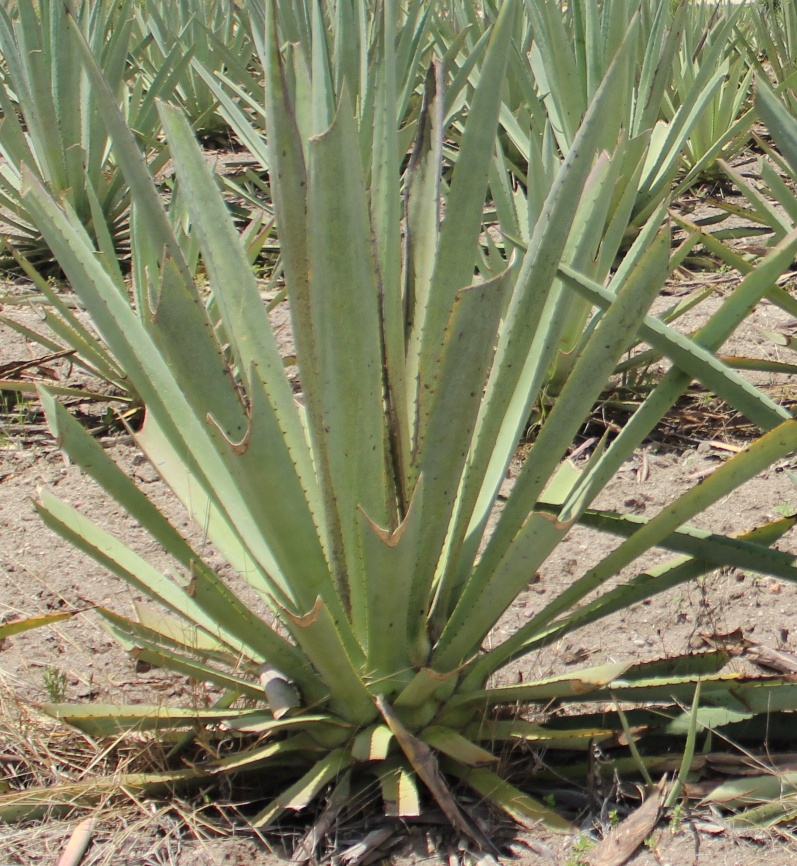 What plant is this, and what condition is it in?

agave, yellow
